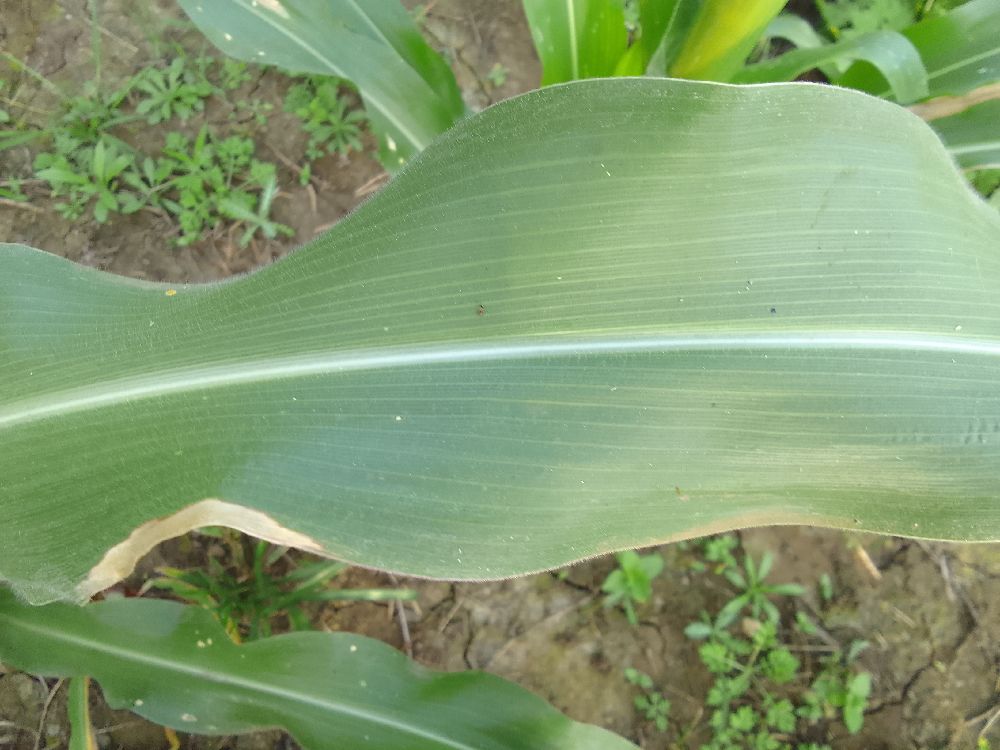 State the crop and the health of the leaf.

maize, healthy
